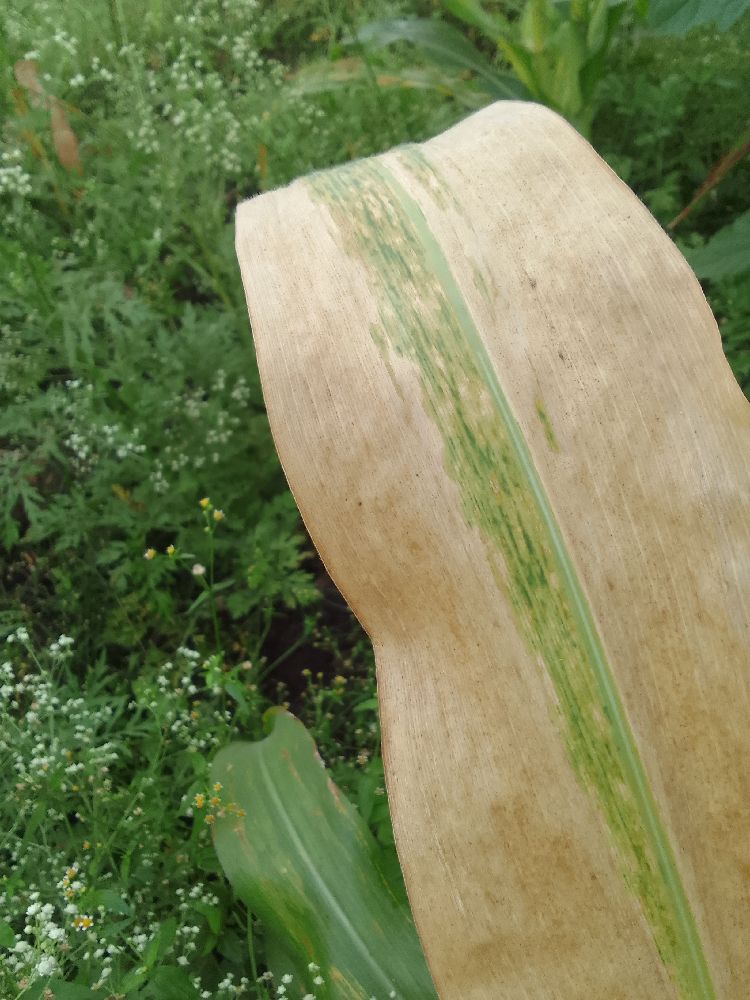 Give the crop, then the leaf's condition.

maize, maize lethal necrosis
